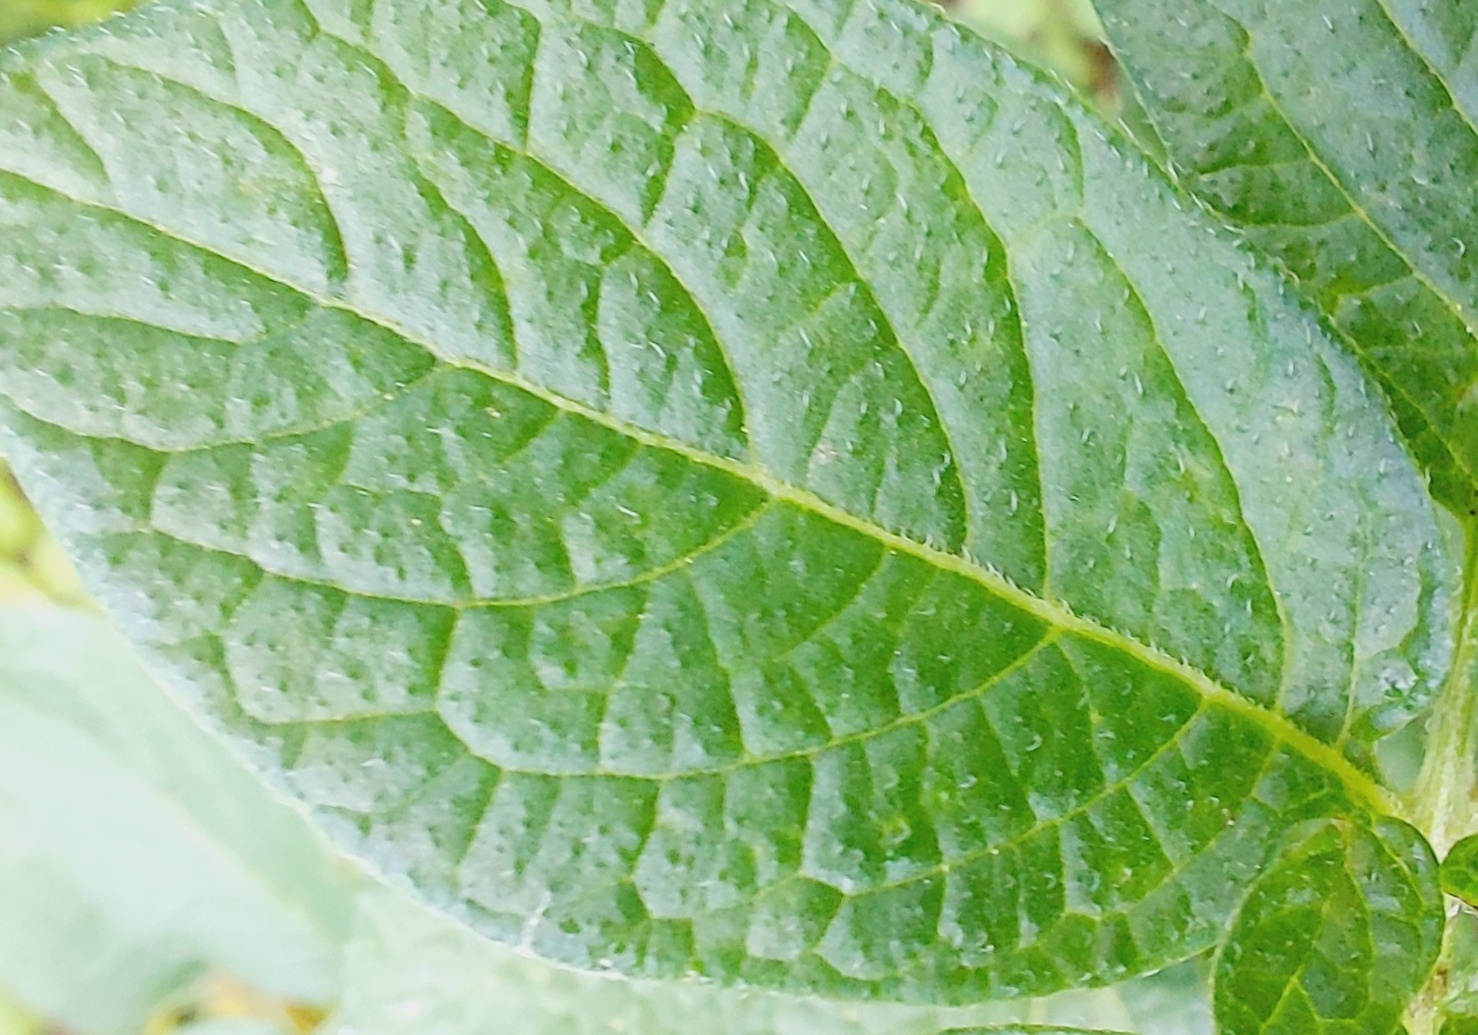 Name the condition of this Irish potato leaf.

healthy
